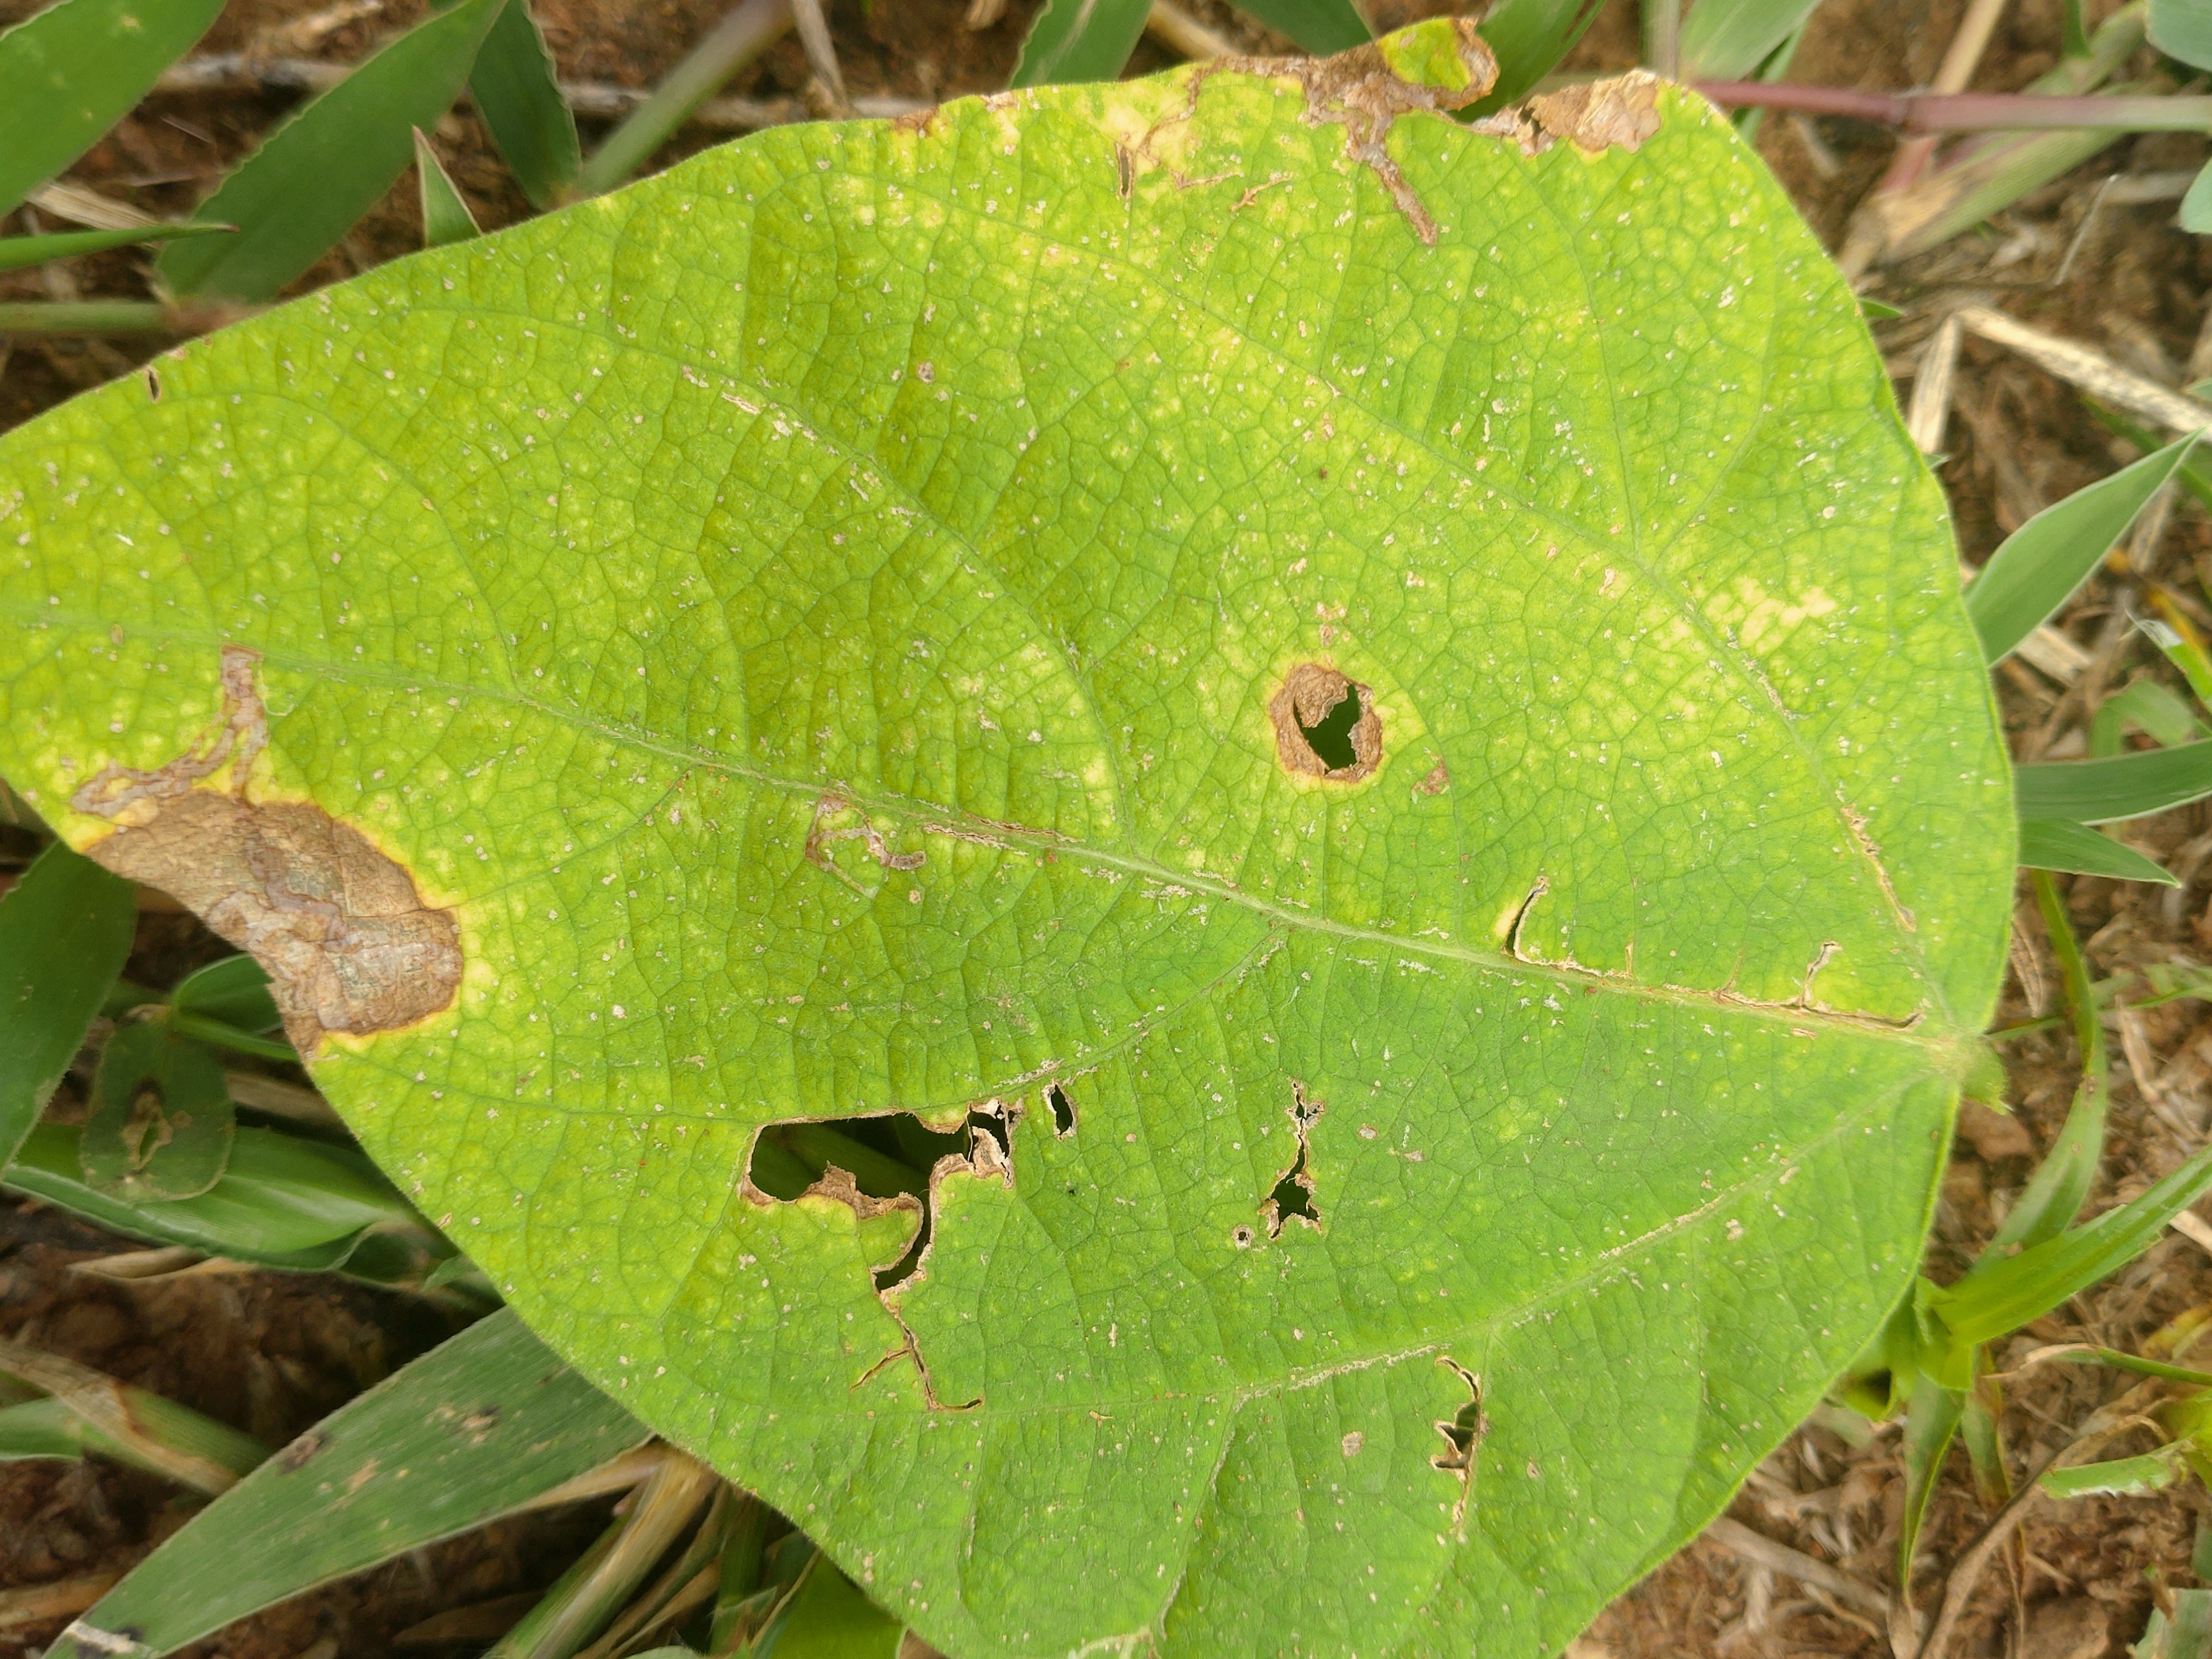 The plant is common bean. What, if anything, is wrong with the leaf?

rust
